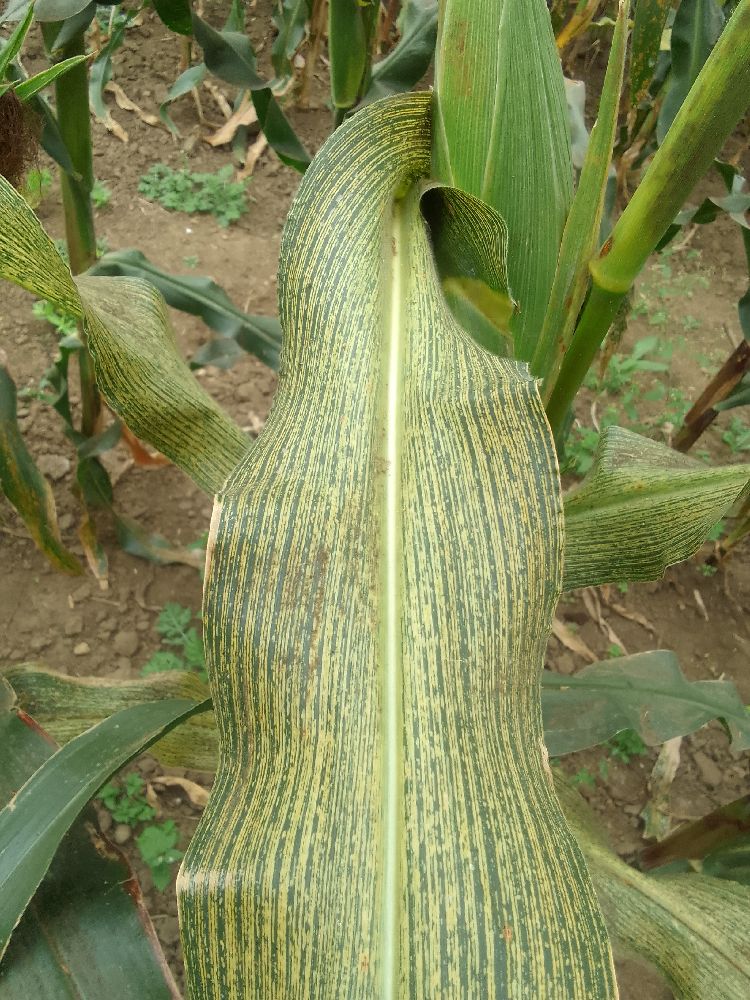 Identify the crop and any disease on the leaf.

maize, maize streak virus
